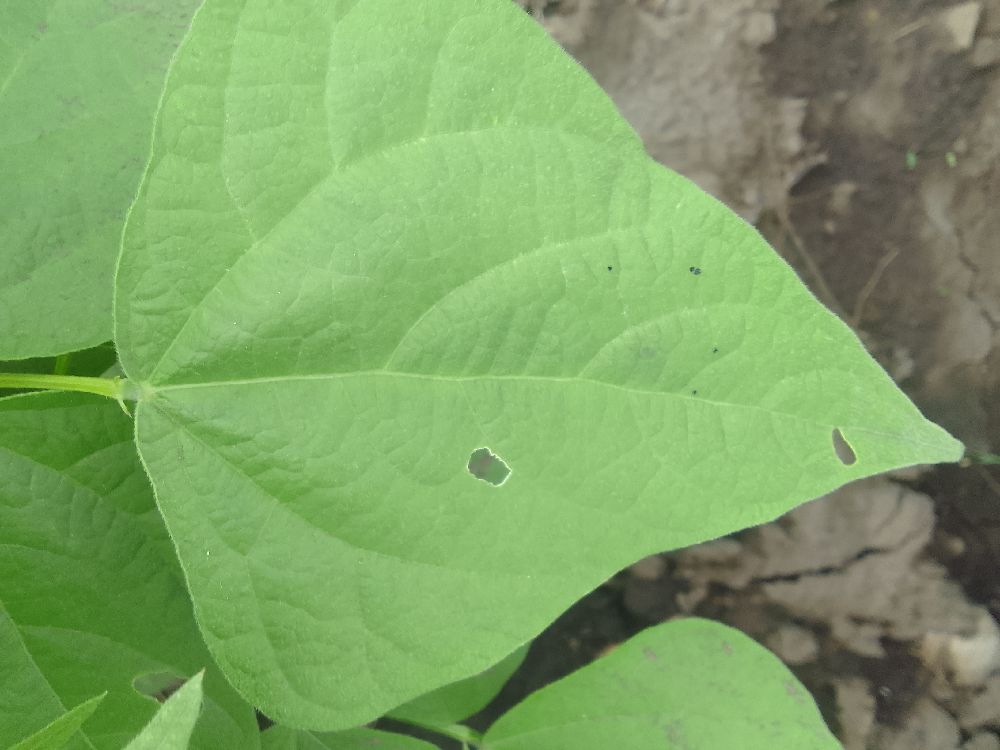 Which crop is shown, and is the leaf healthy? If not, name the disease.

common bean, healthy
